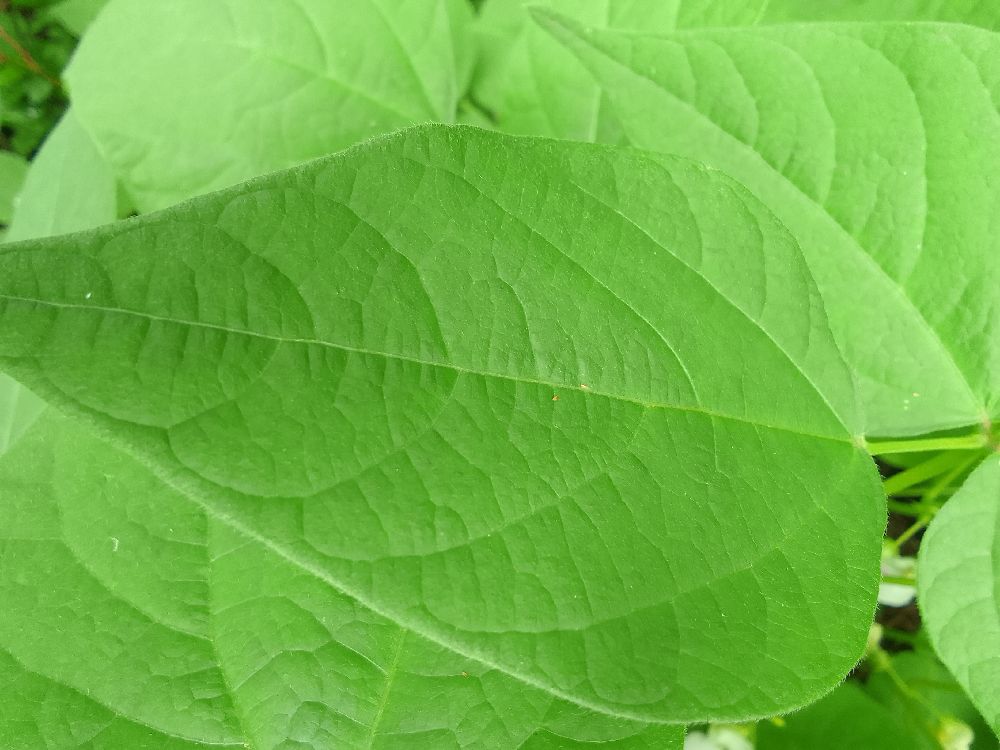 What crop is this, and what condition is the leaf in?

common bean, healthy
